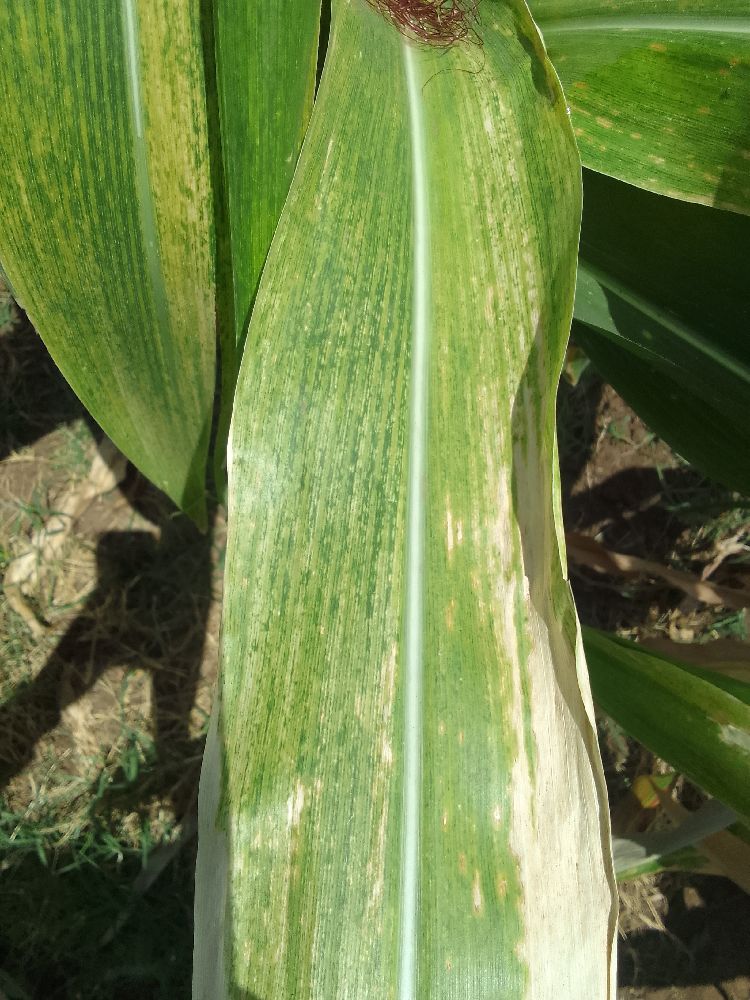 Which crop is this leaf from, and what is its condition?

maize, maize lethal necrosis
